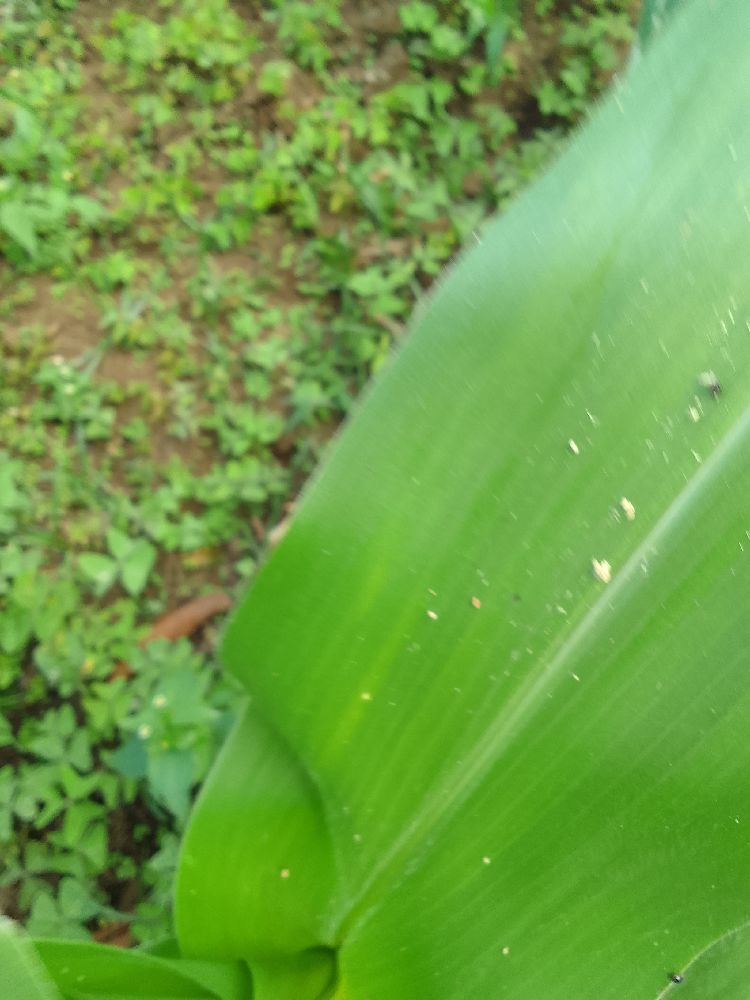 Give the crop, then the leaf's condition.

maize, healthy
